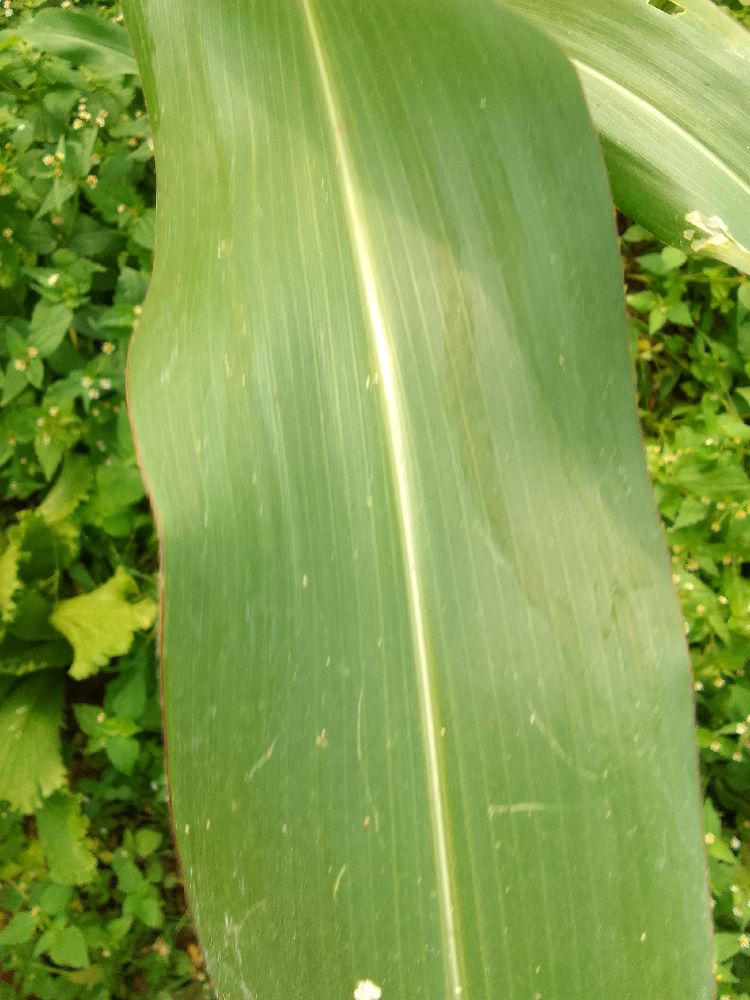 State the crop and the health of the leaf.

maize, healthy
